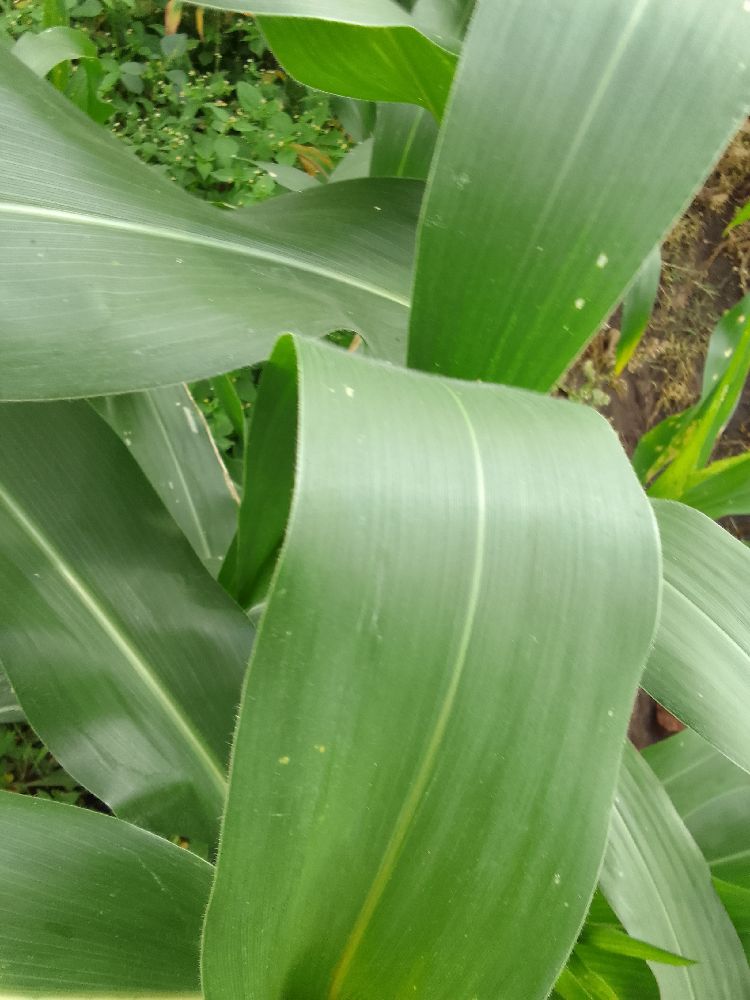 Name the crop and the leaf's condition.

maize, healthy
